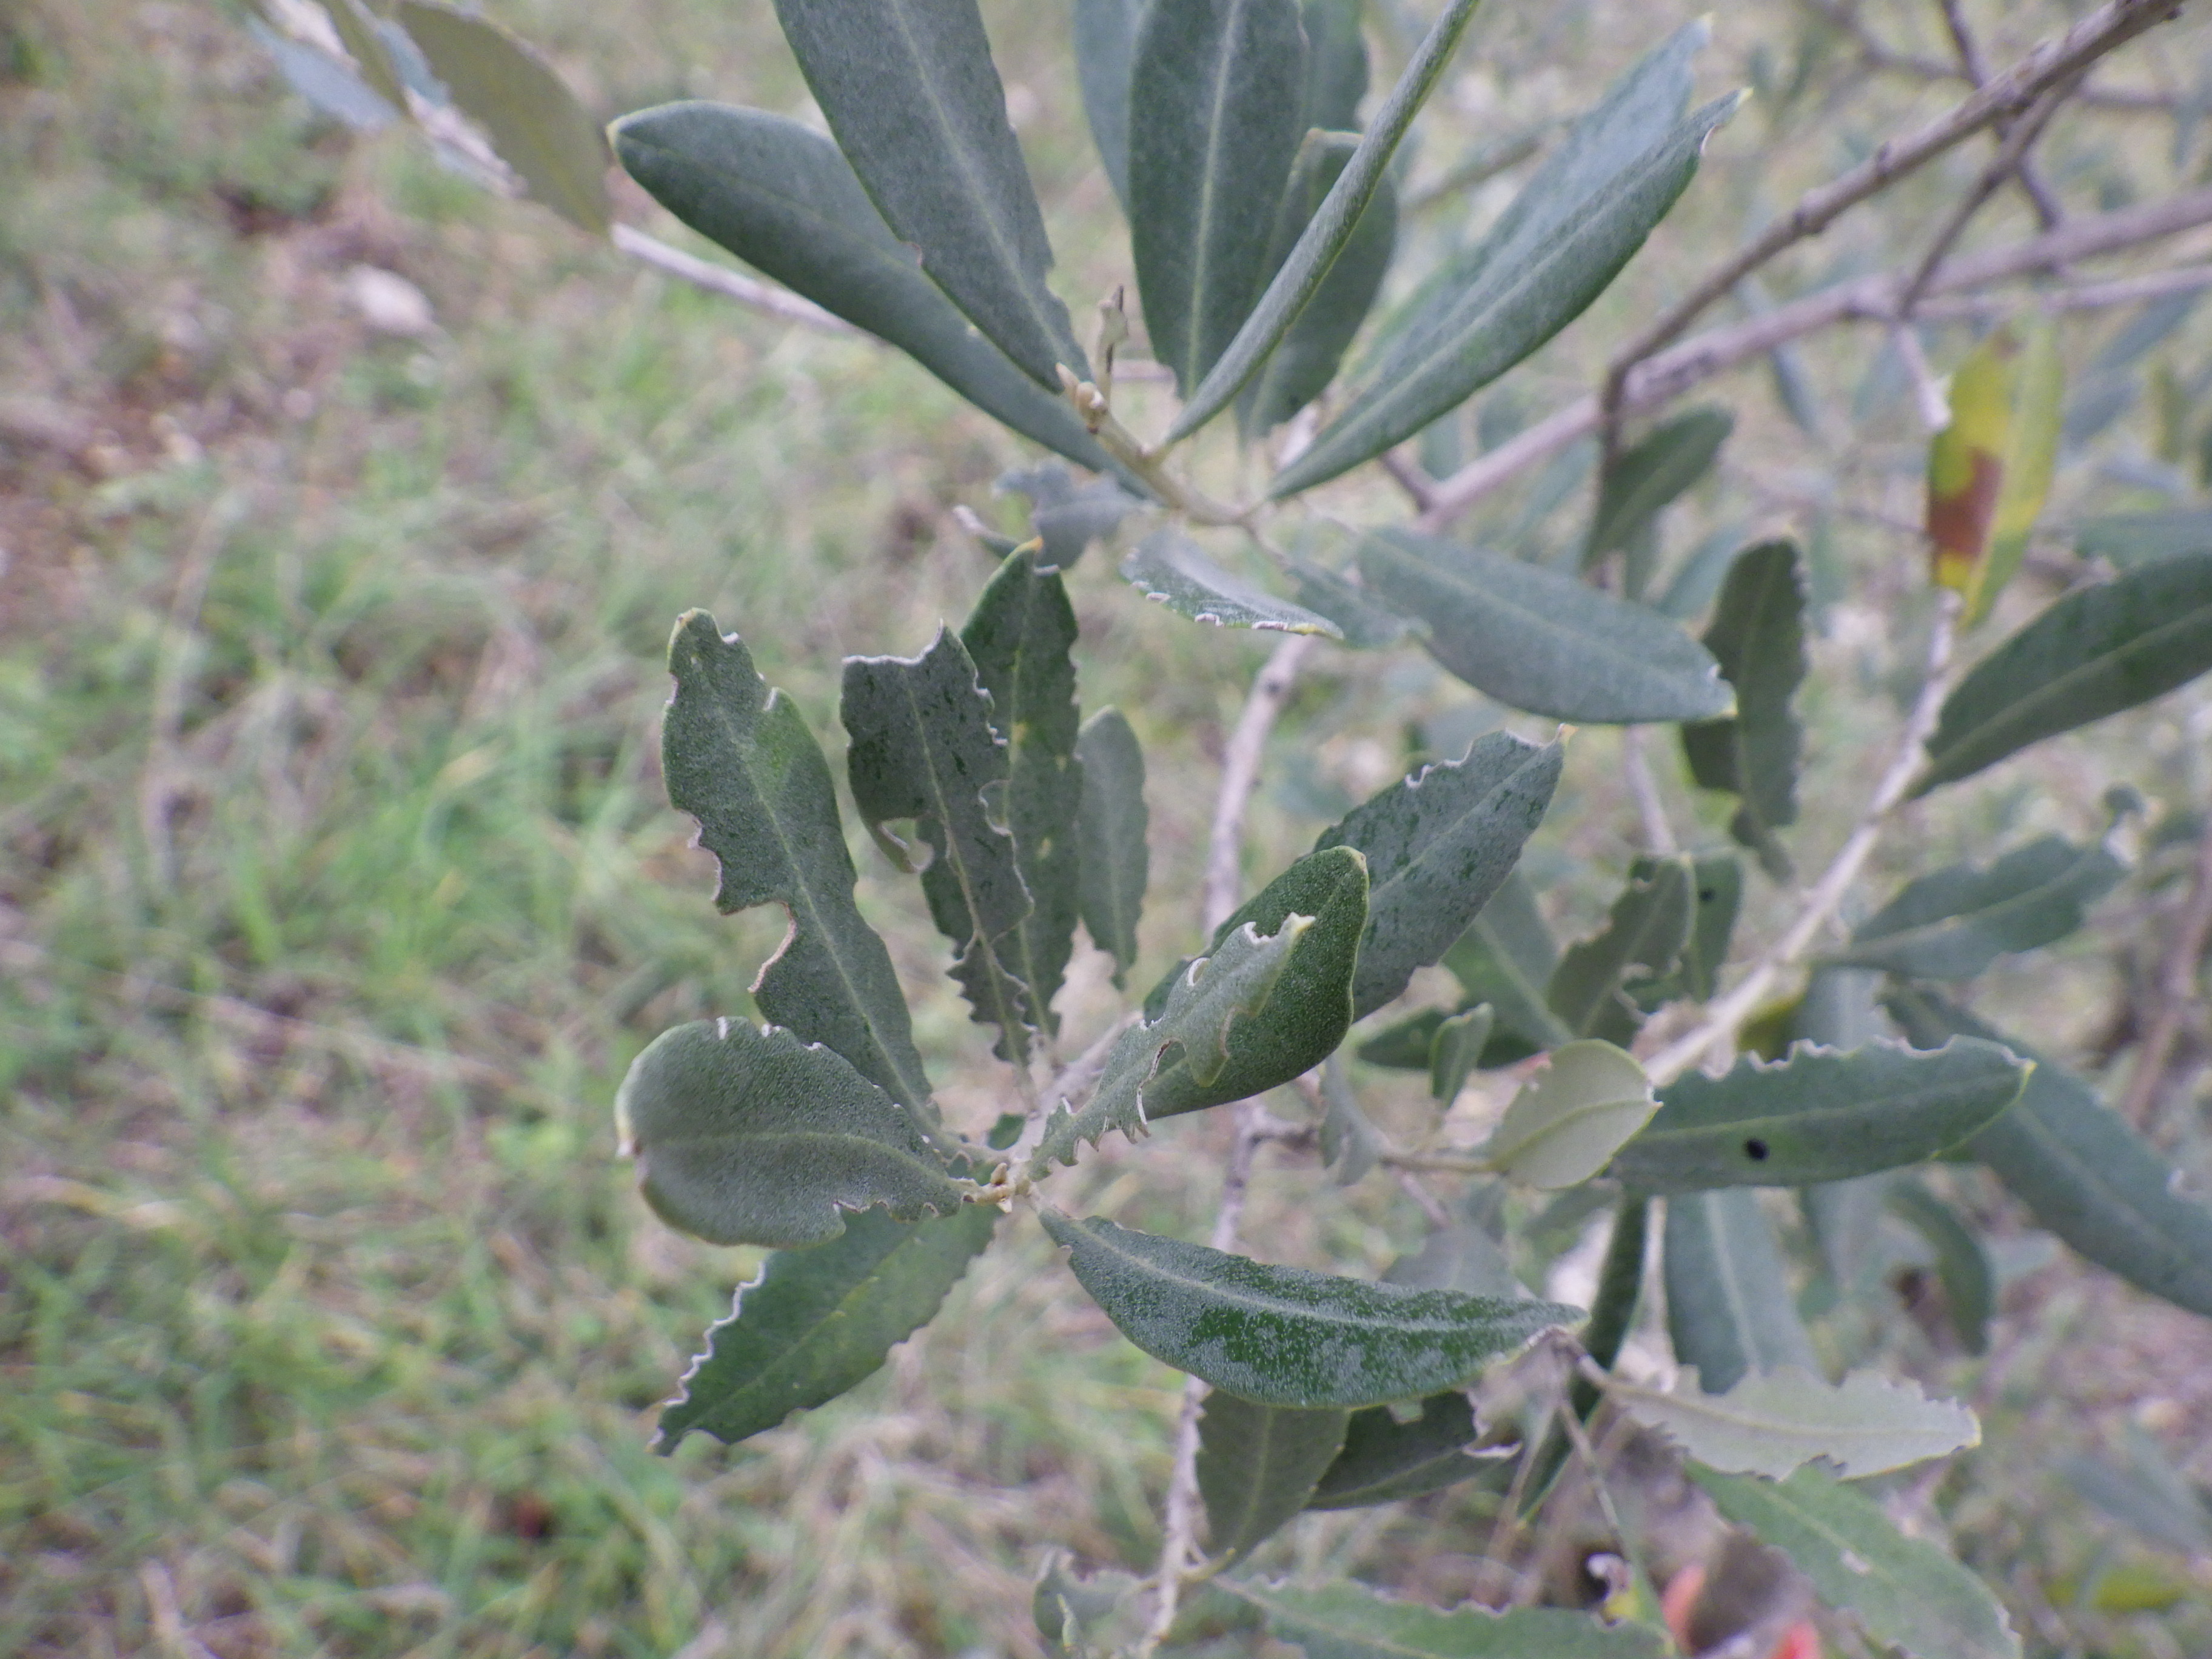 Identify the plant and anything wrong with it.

olive, weevil
